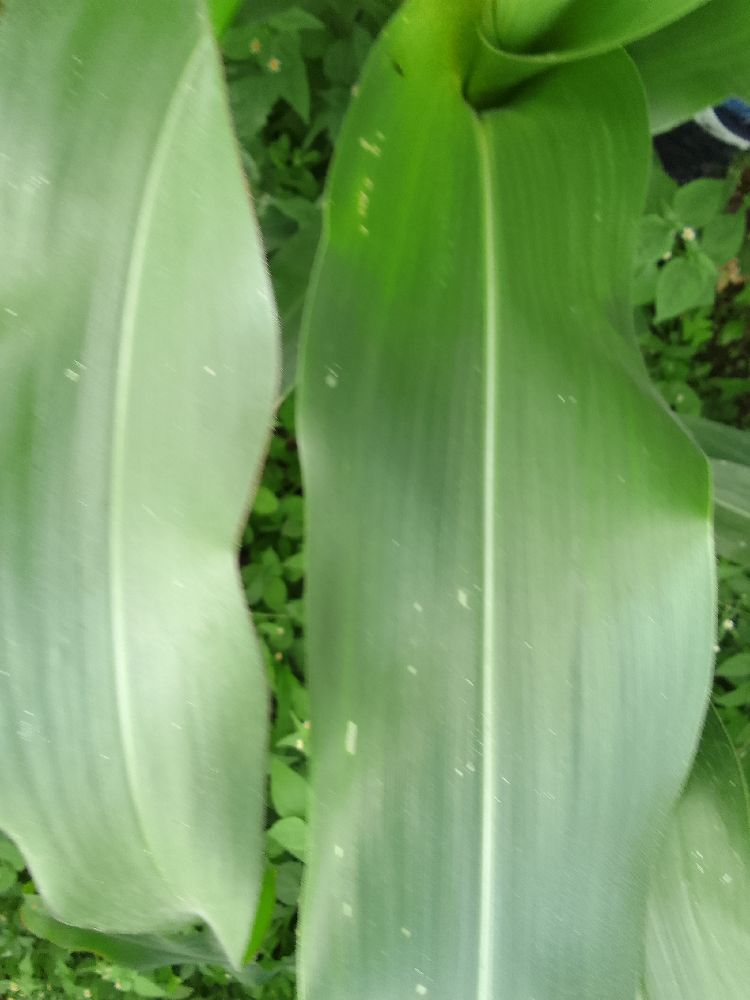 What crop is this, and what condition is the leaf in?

maize, healthy
